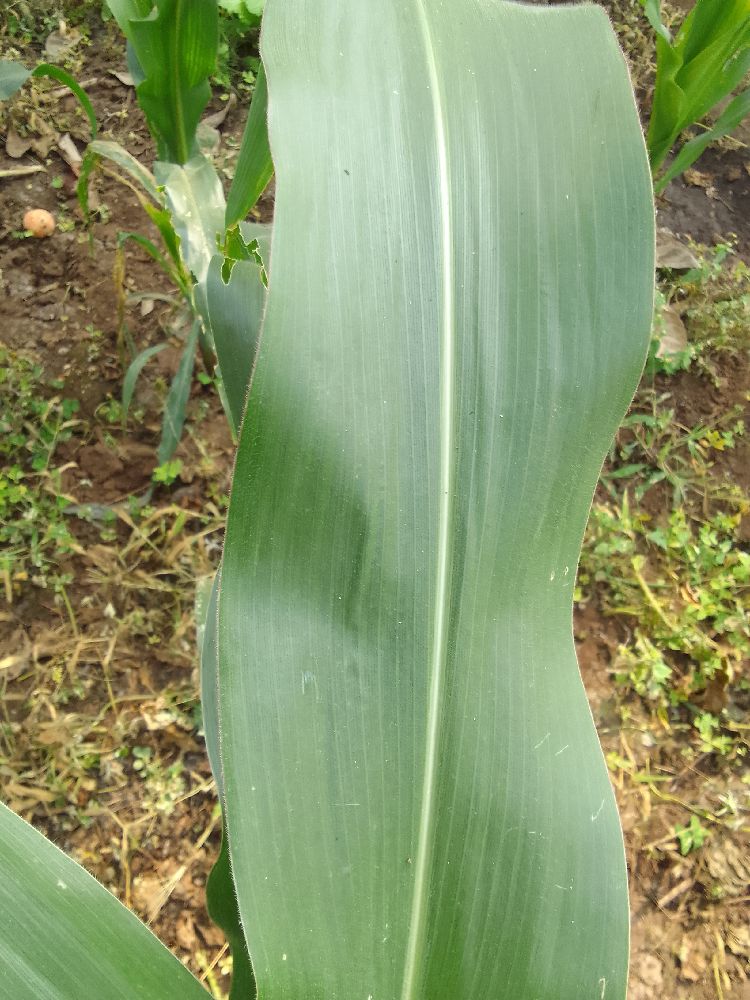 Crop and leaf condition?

maize, healthy
